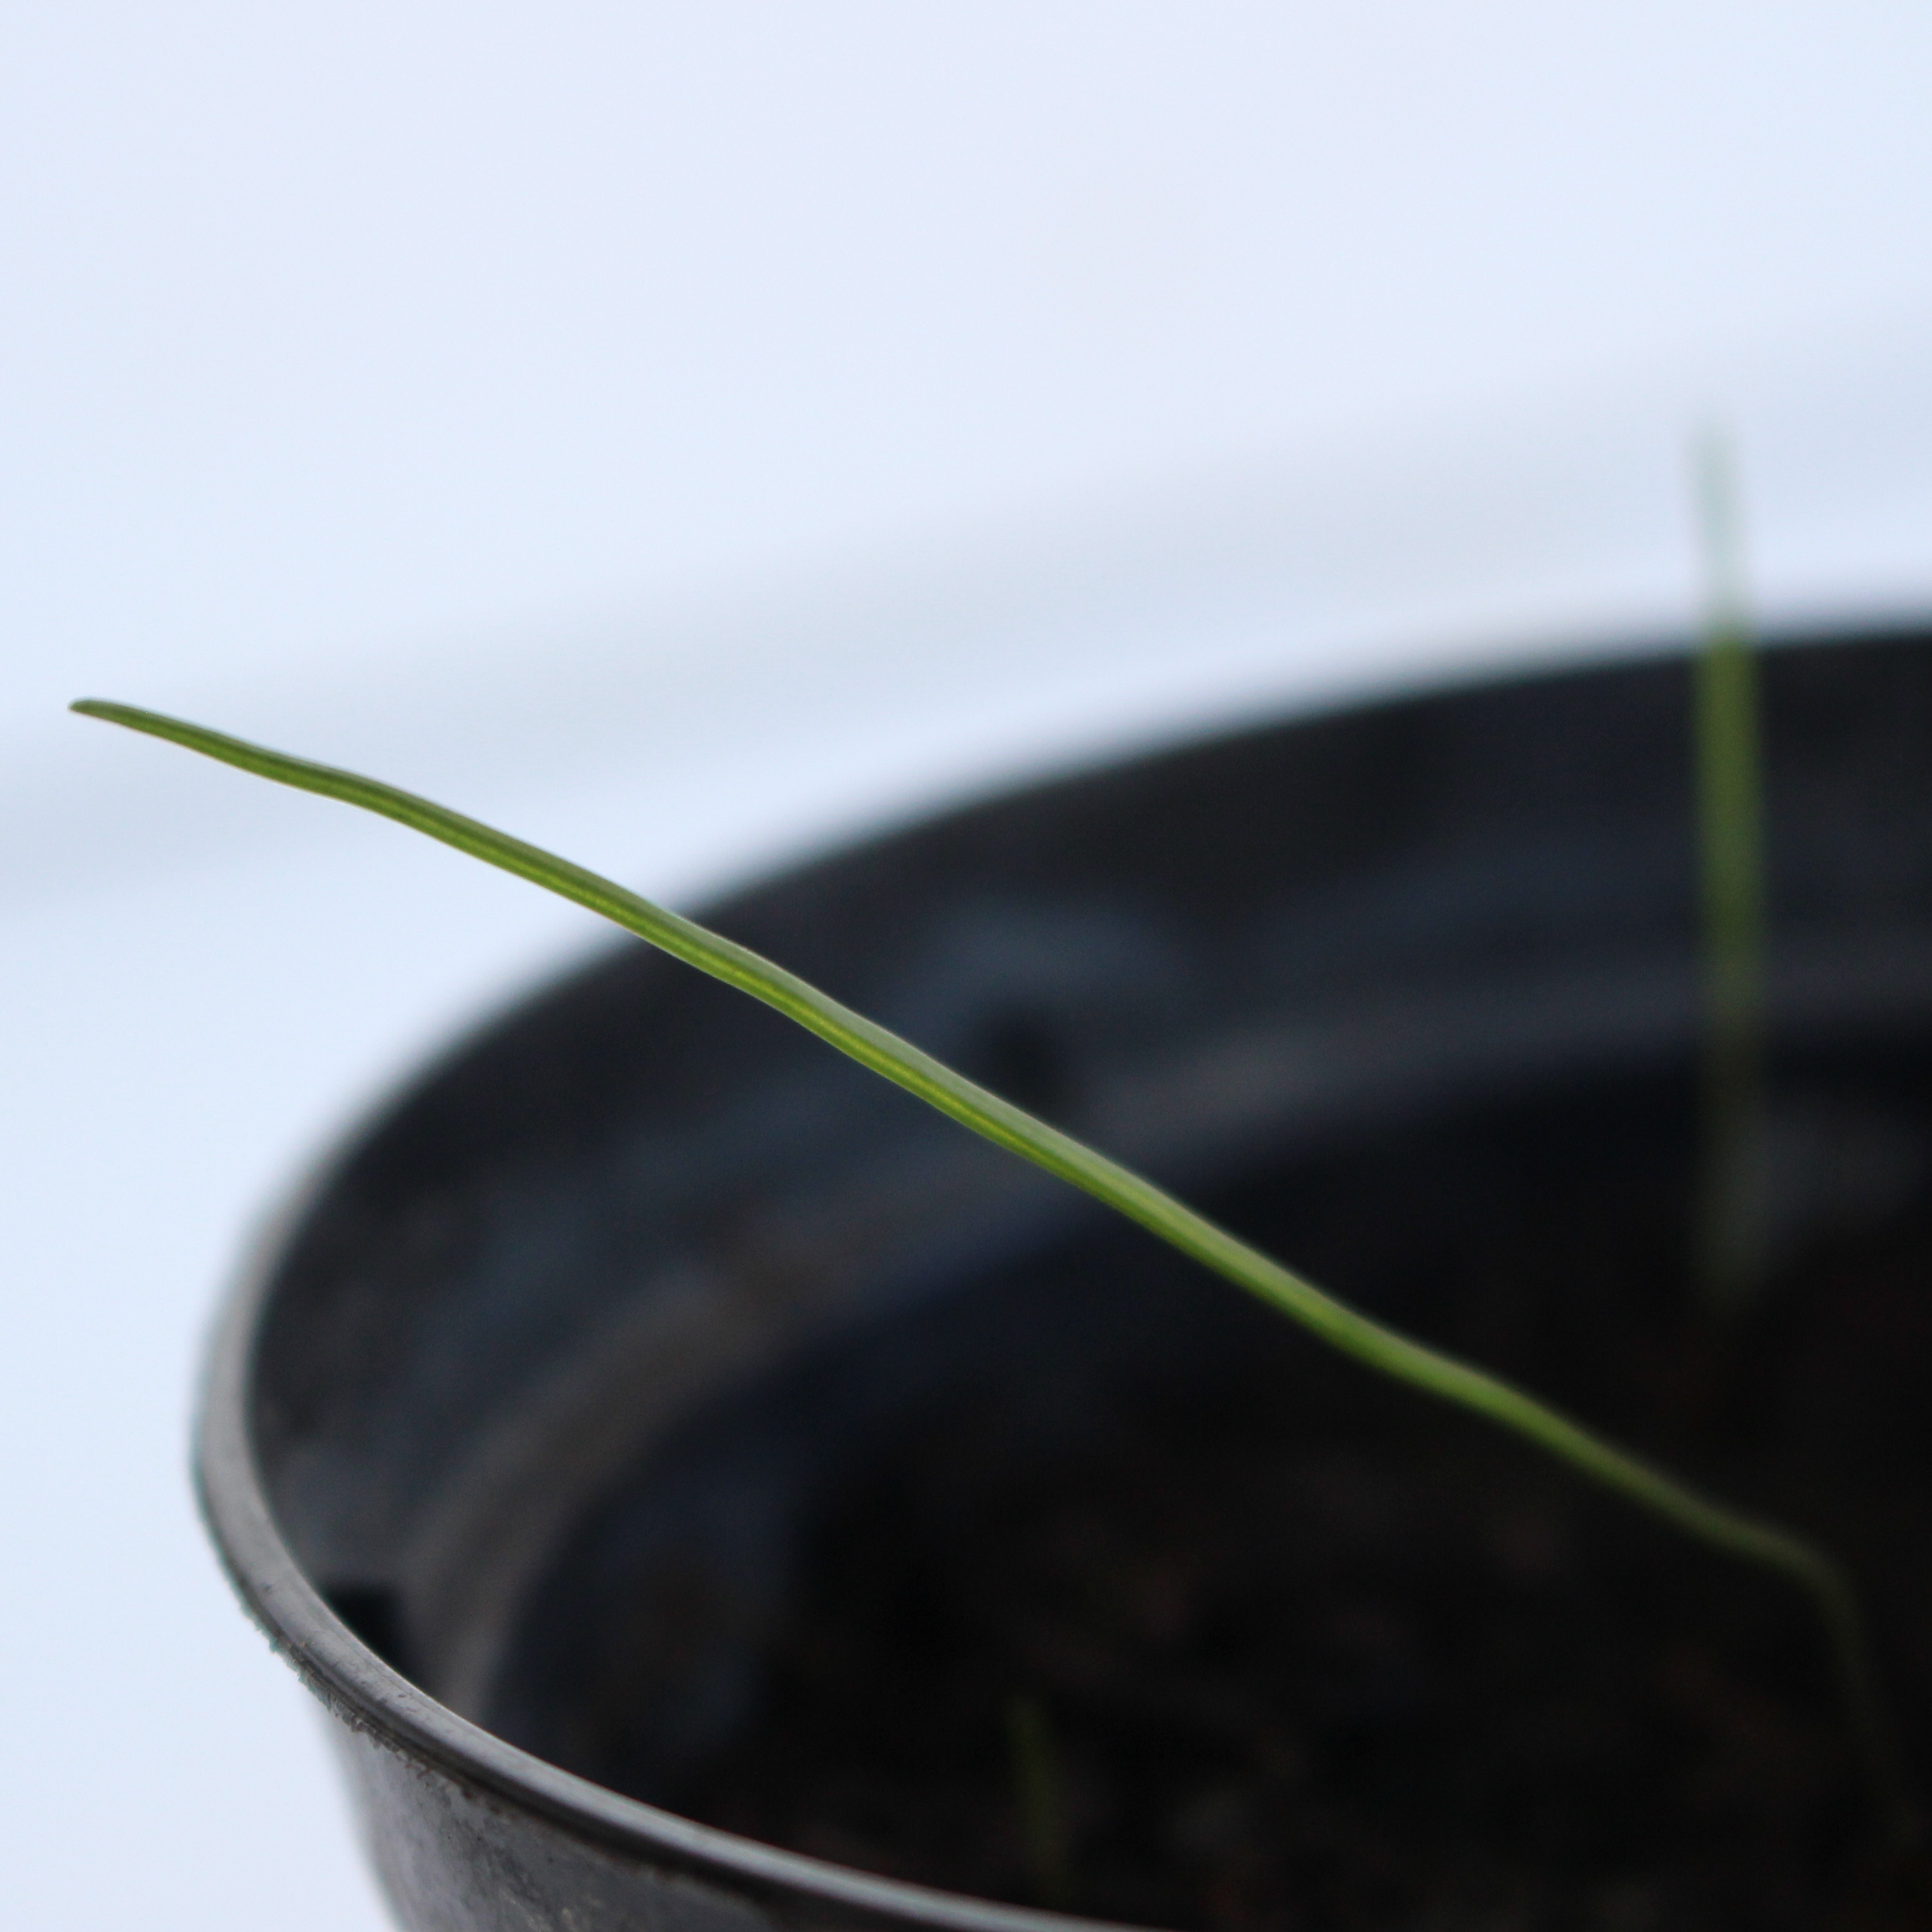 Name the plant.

Lolium multiflorum
